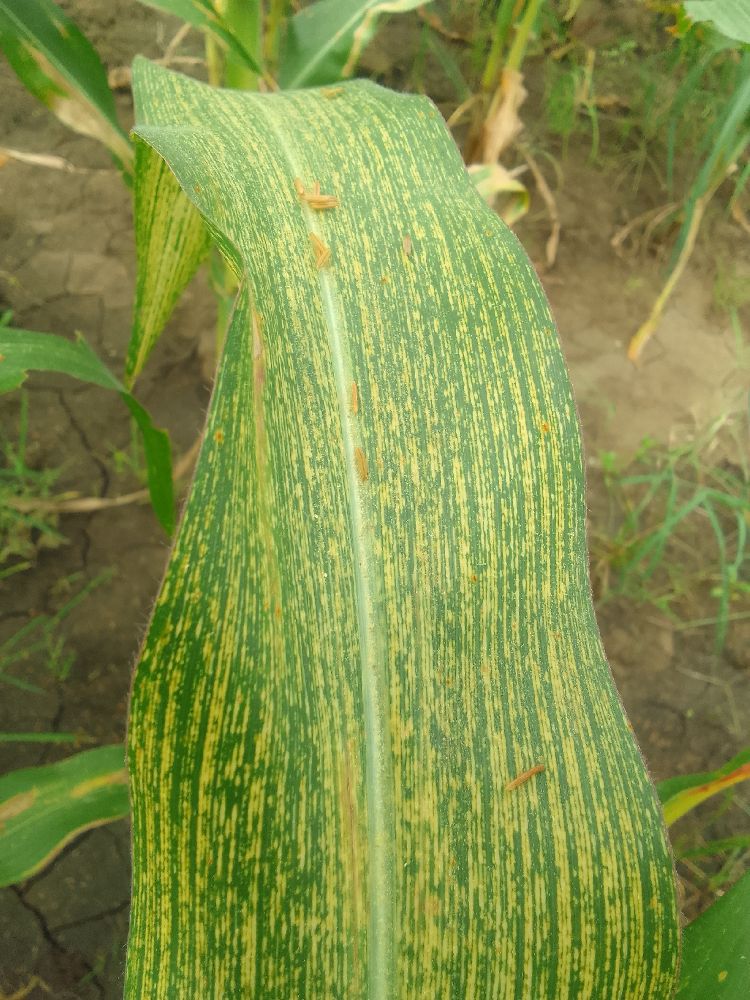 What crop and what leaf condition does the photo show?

maize, maize streak virus
